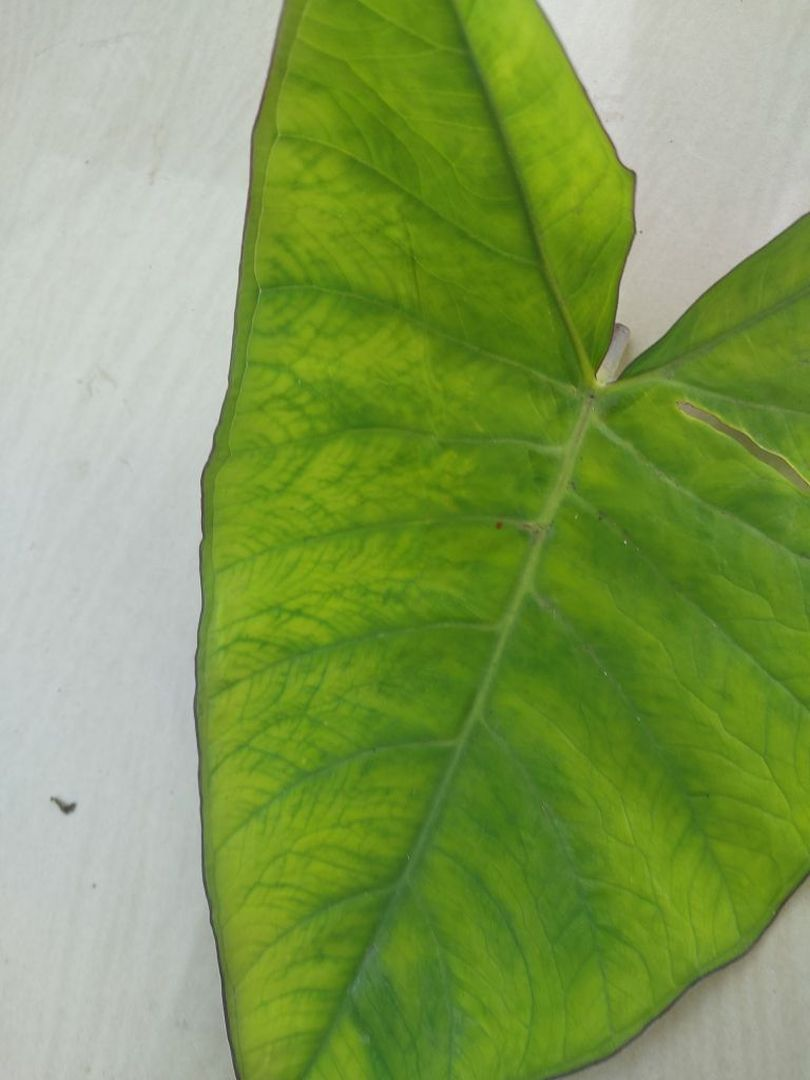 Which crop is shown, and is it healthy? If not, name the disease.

taro, mosaic
